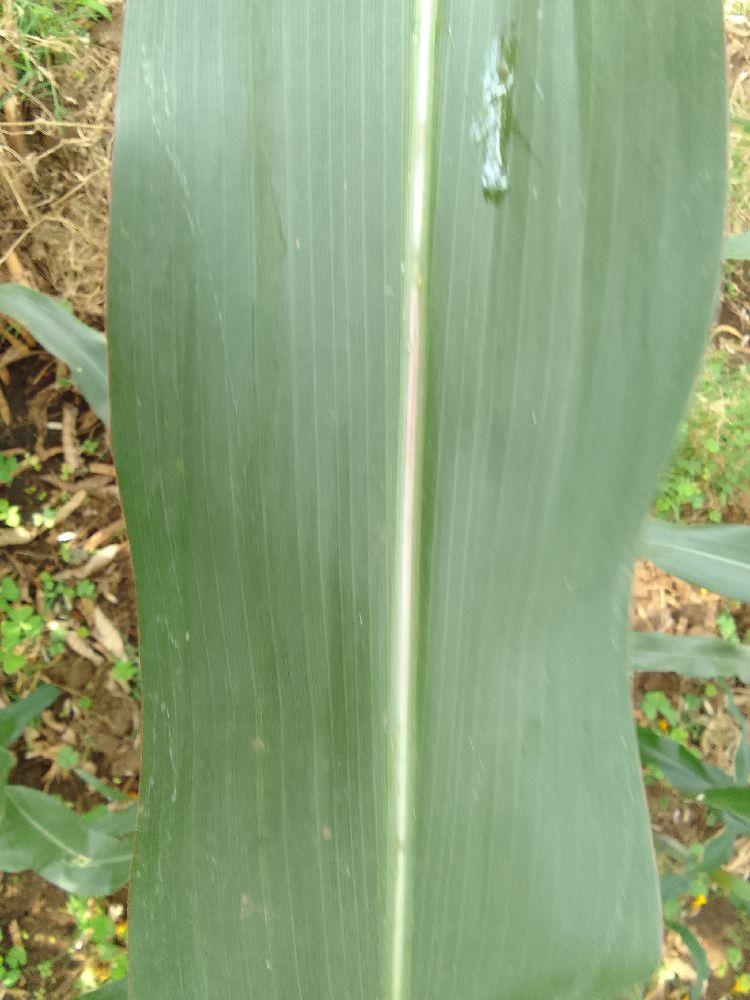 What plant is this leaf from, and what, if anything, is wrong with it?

maize, healthy
